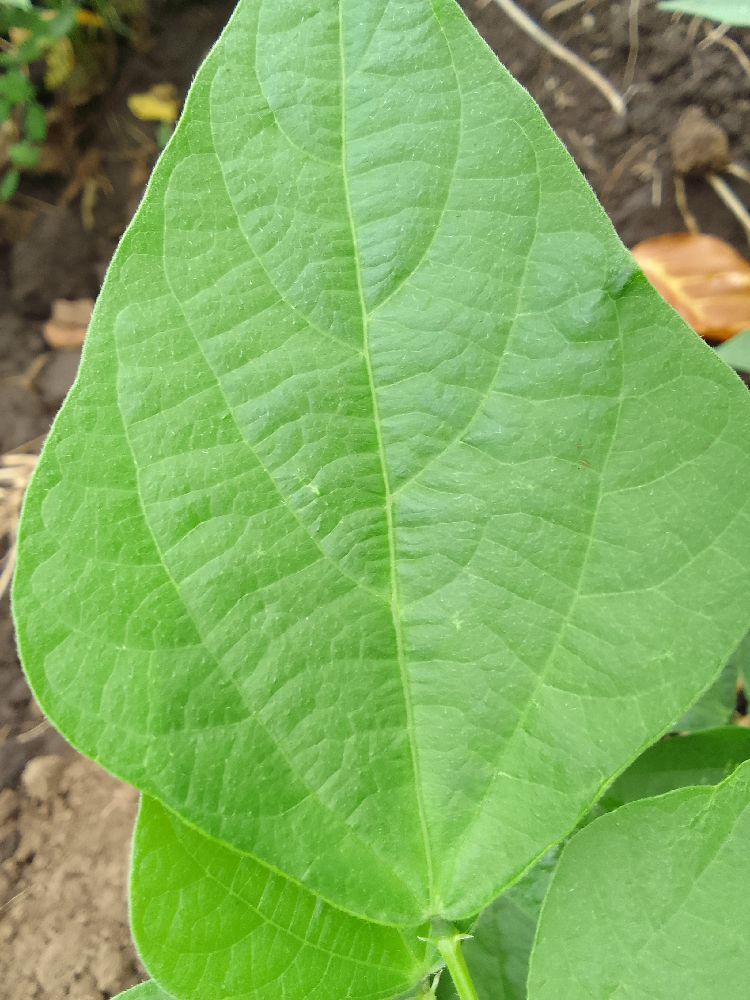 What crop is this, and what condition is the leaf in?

common bean, healthy
